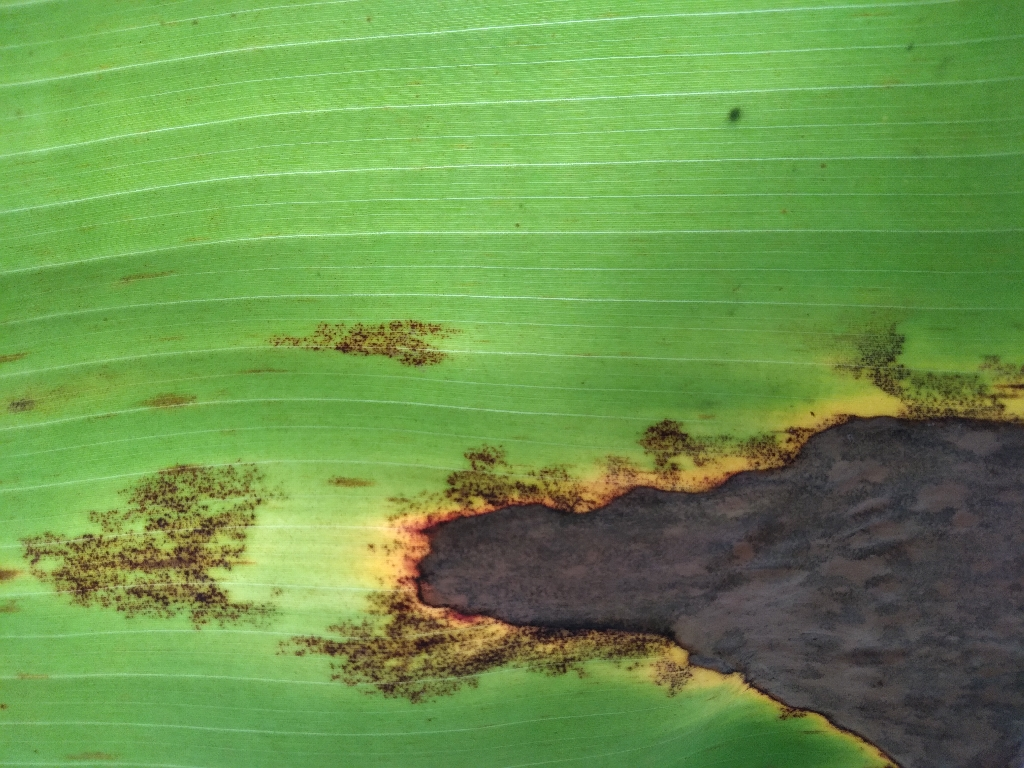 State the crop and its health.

banana, black sigatoka
